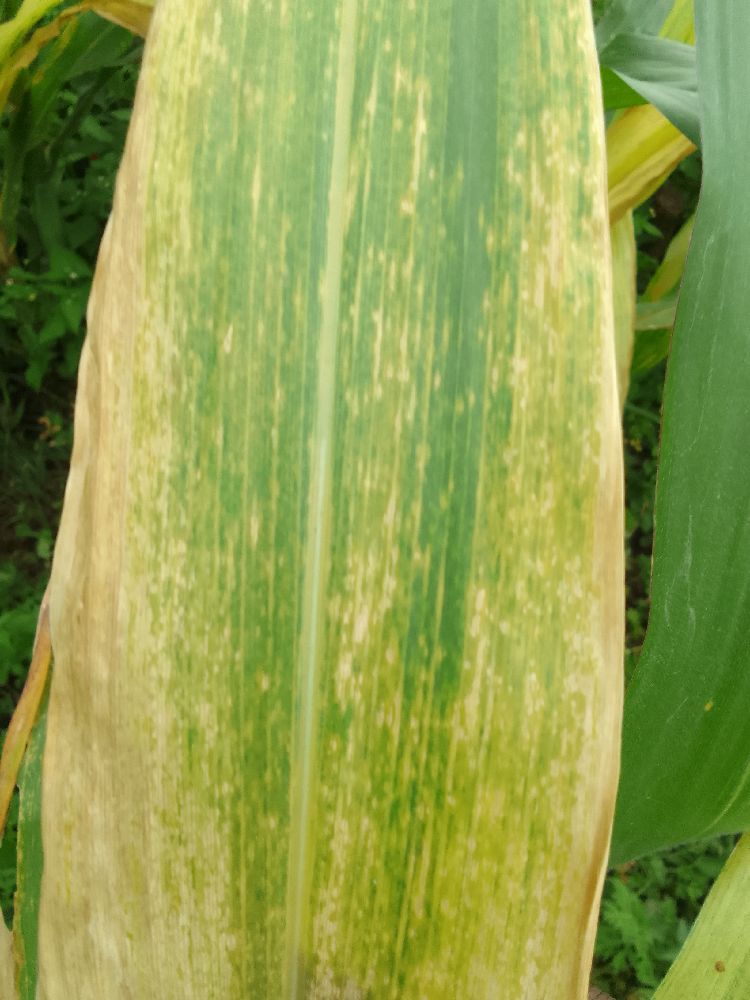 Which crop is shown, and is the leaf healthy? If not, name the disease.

maize, maize lethal necrosis
